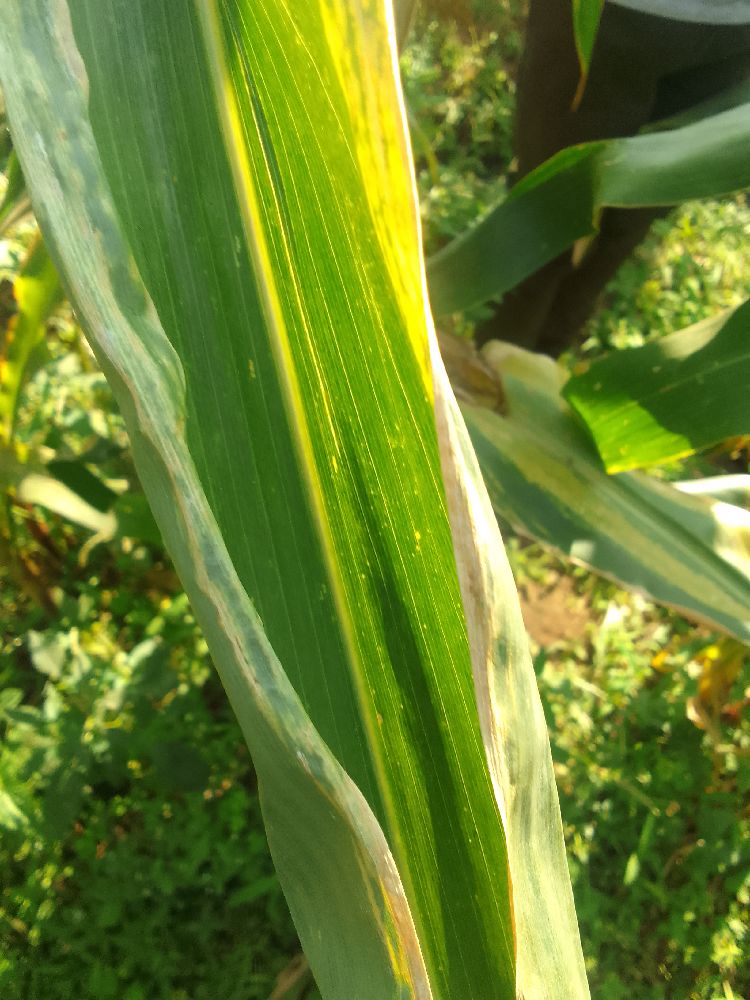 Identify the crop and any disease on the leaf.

maize, maize lethal necrosis
